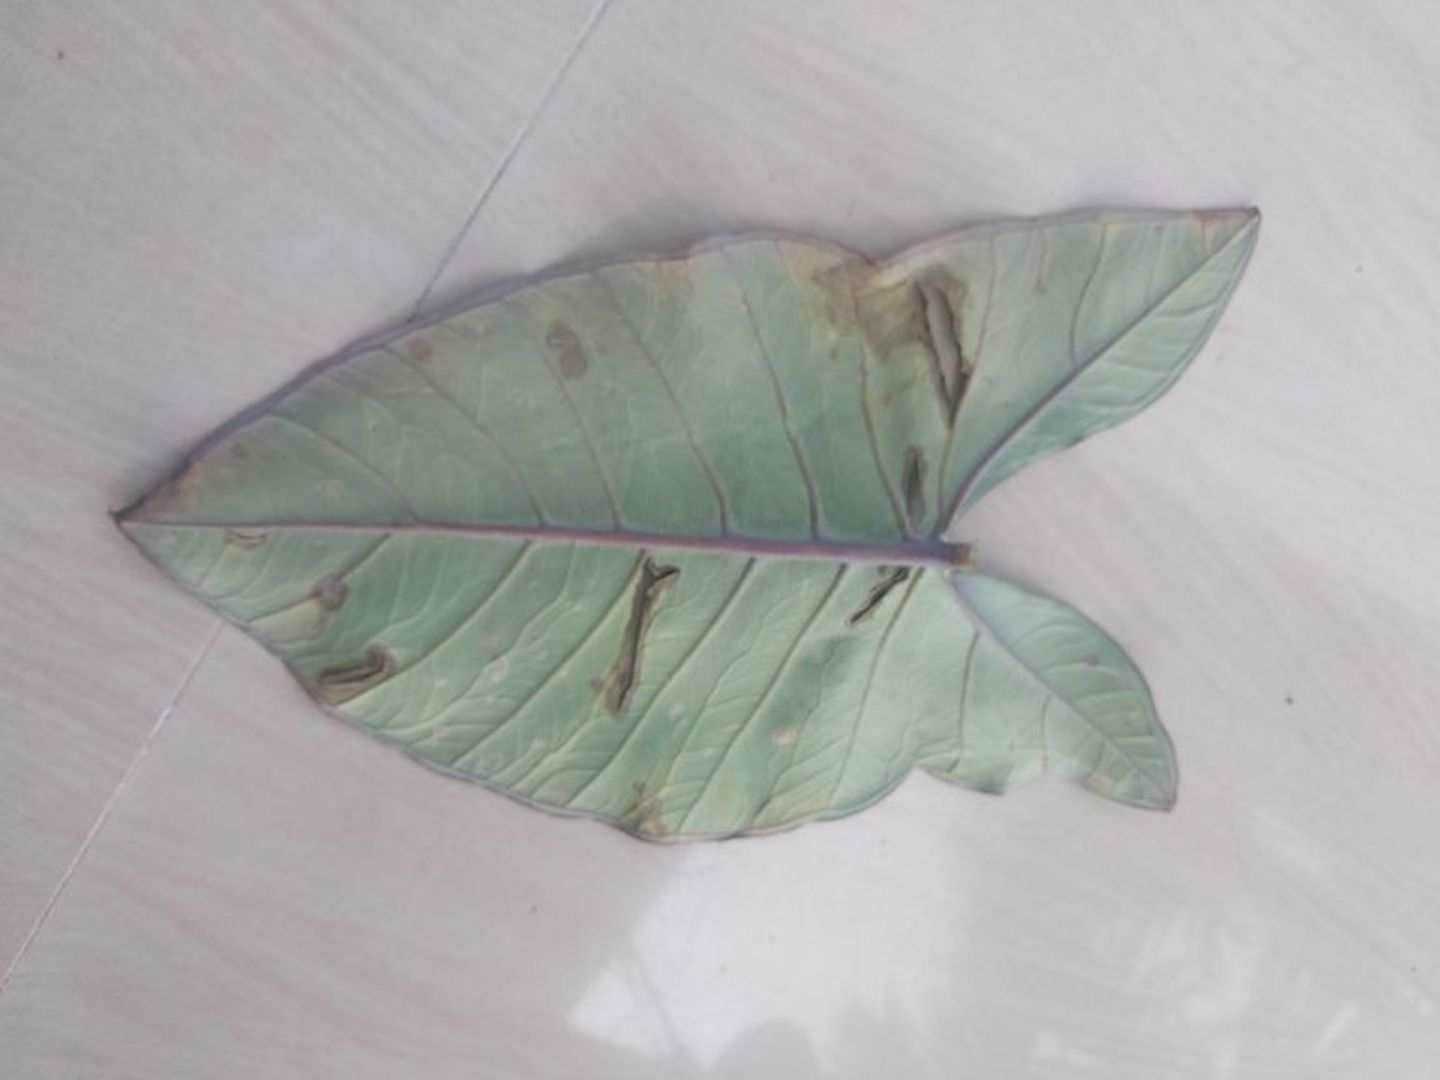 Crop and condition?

taro, leaf blight
